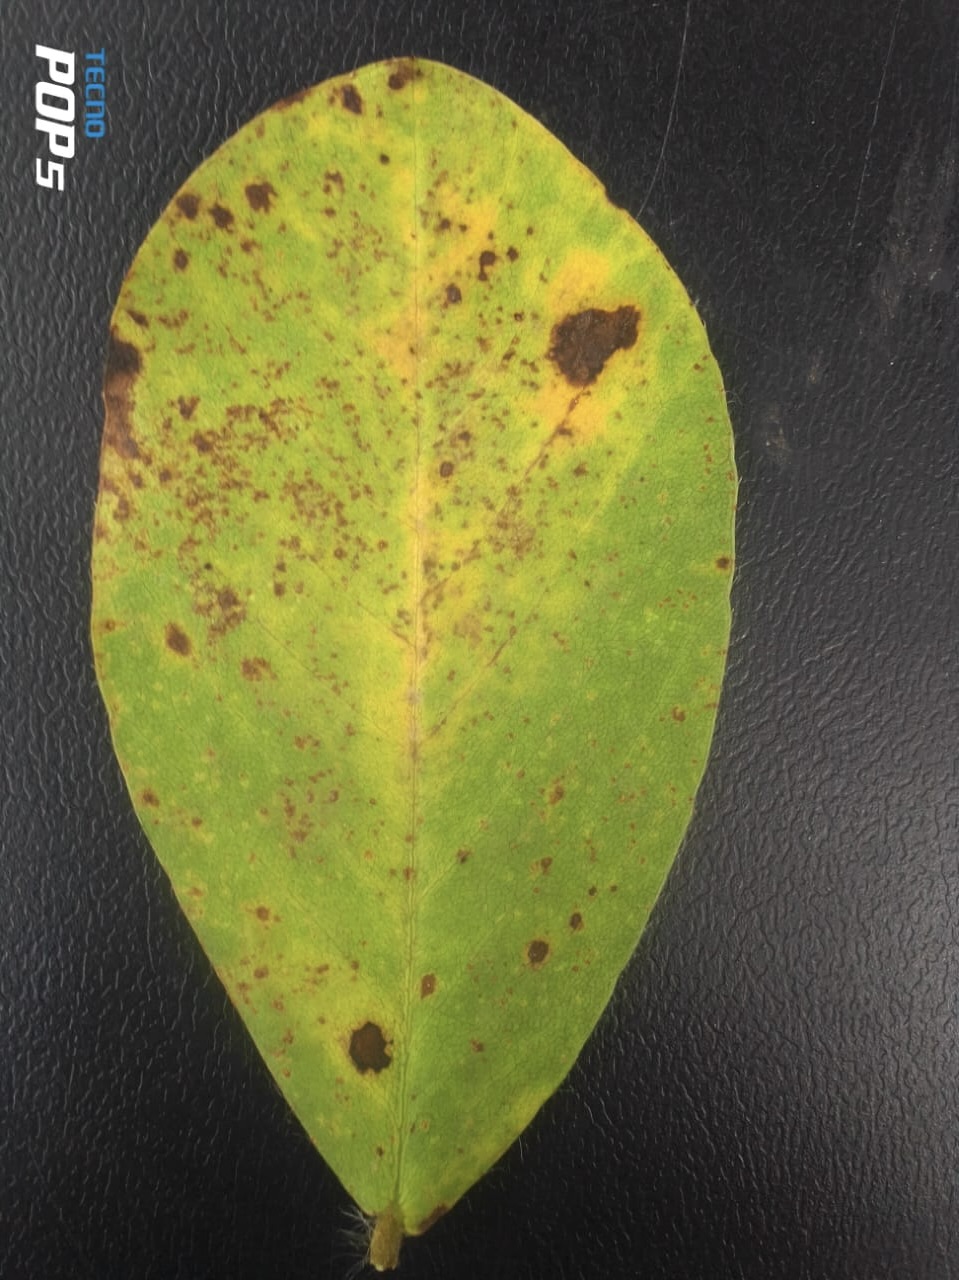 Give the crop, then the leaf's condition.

peanut, passalora arachidicola
